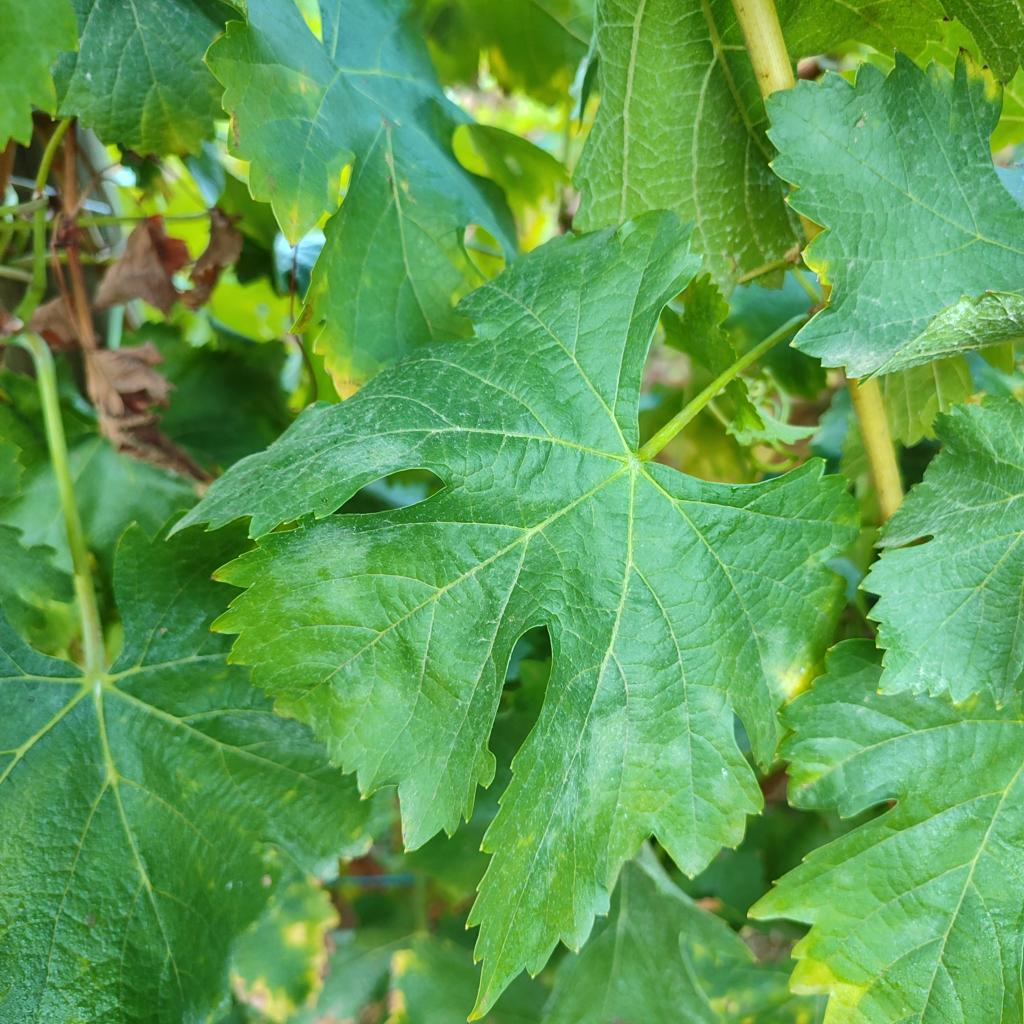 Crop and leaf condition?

grapevine, powdery mildew
